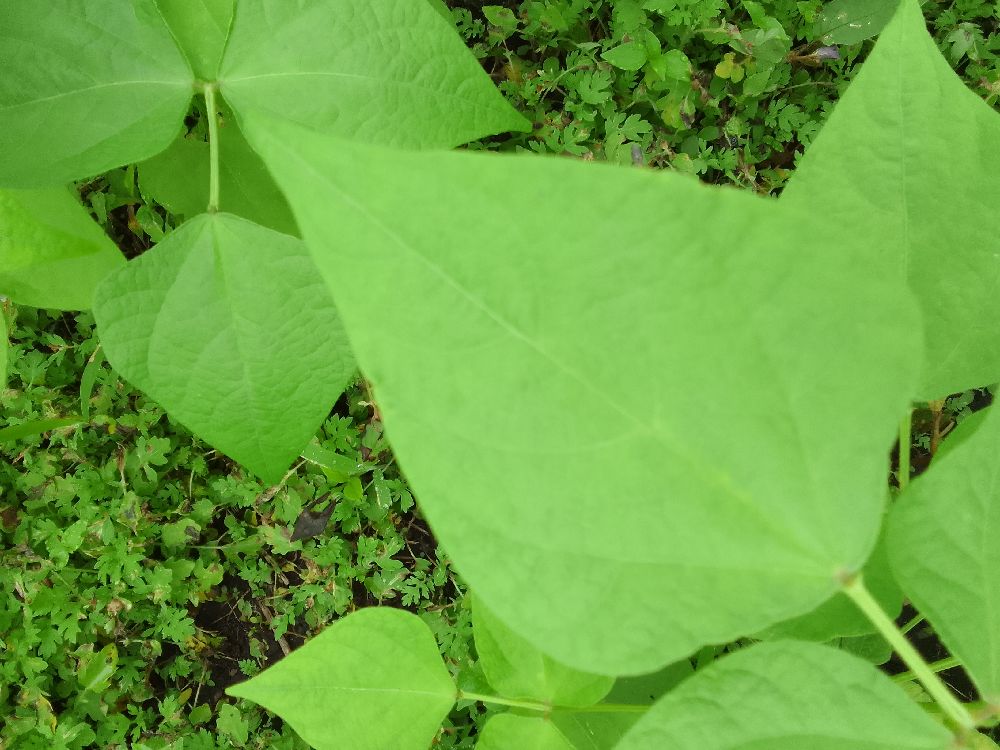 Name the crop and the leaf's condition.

common bean, healthy
